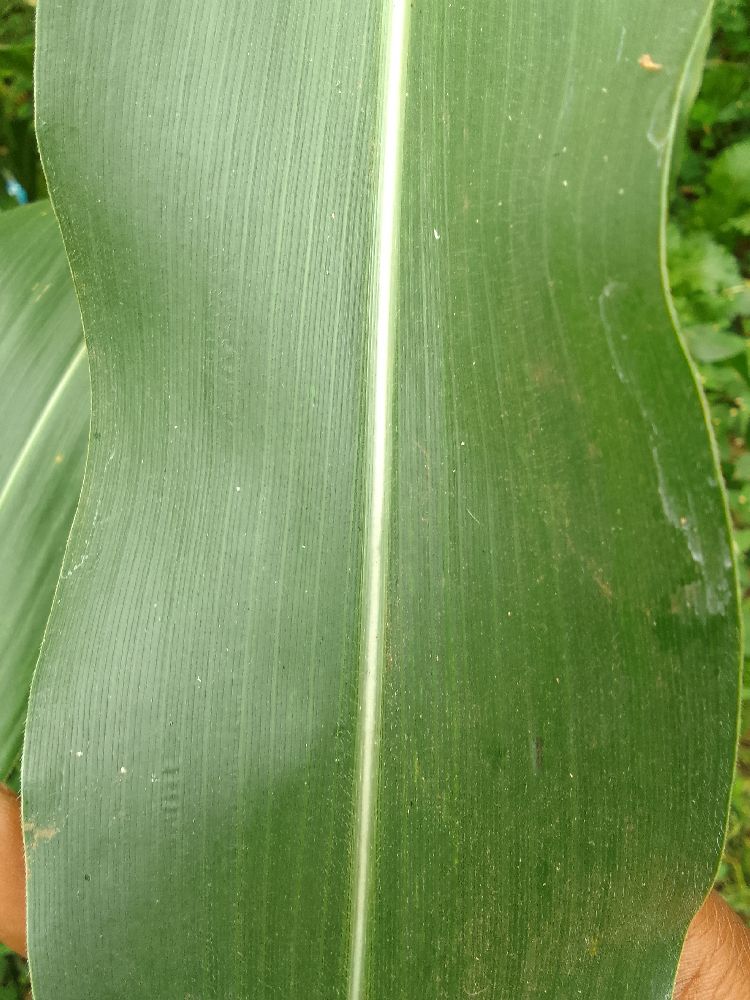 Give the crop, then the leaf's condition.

maize, healthy
